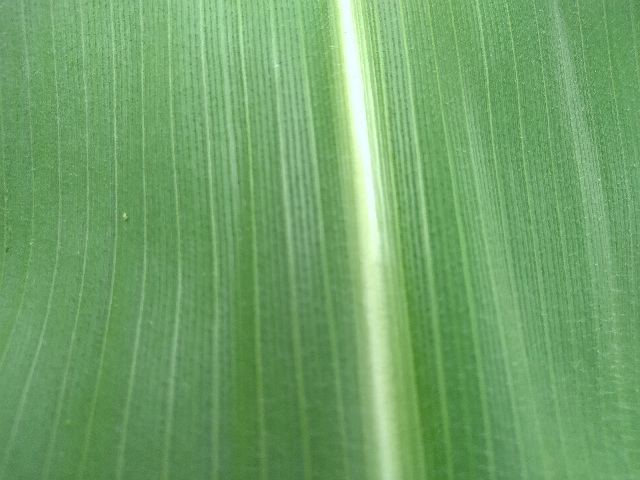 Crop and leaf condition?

maize, healthy
